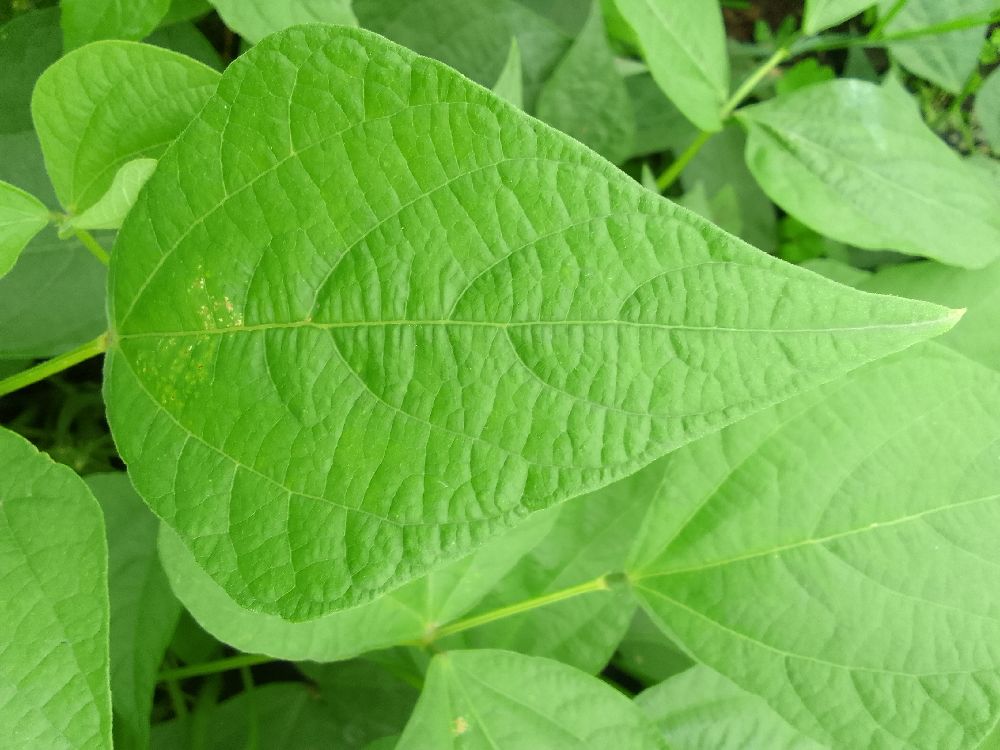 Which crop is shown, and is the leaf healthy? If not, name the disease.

common bean, healthy
